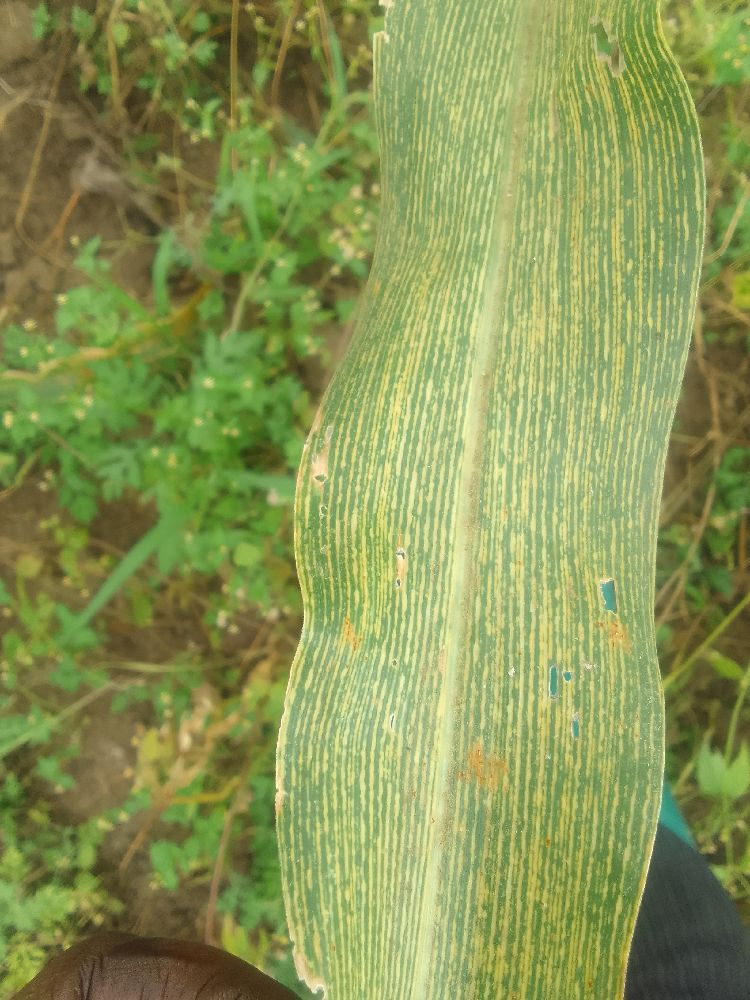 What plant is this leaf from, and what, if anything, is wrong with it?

maize, maize streak virus
